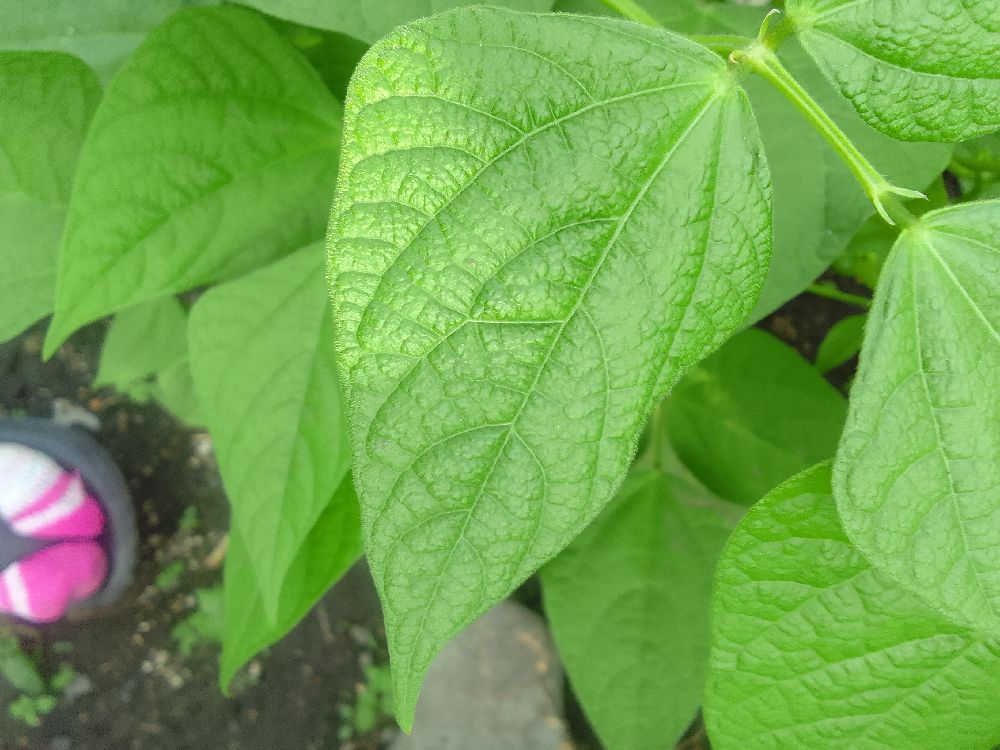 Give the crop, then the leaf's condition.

common bean, healthy
